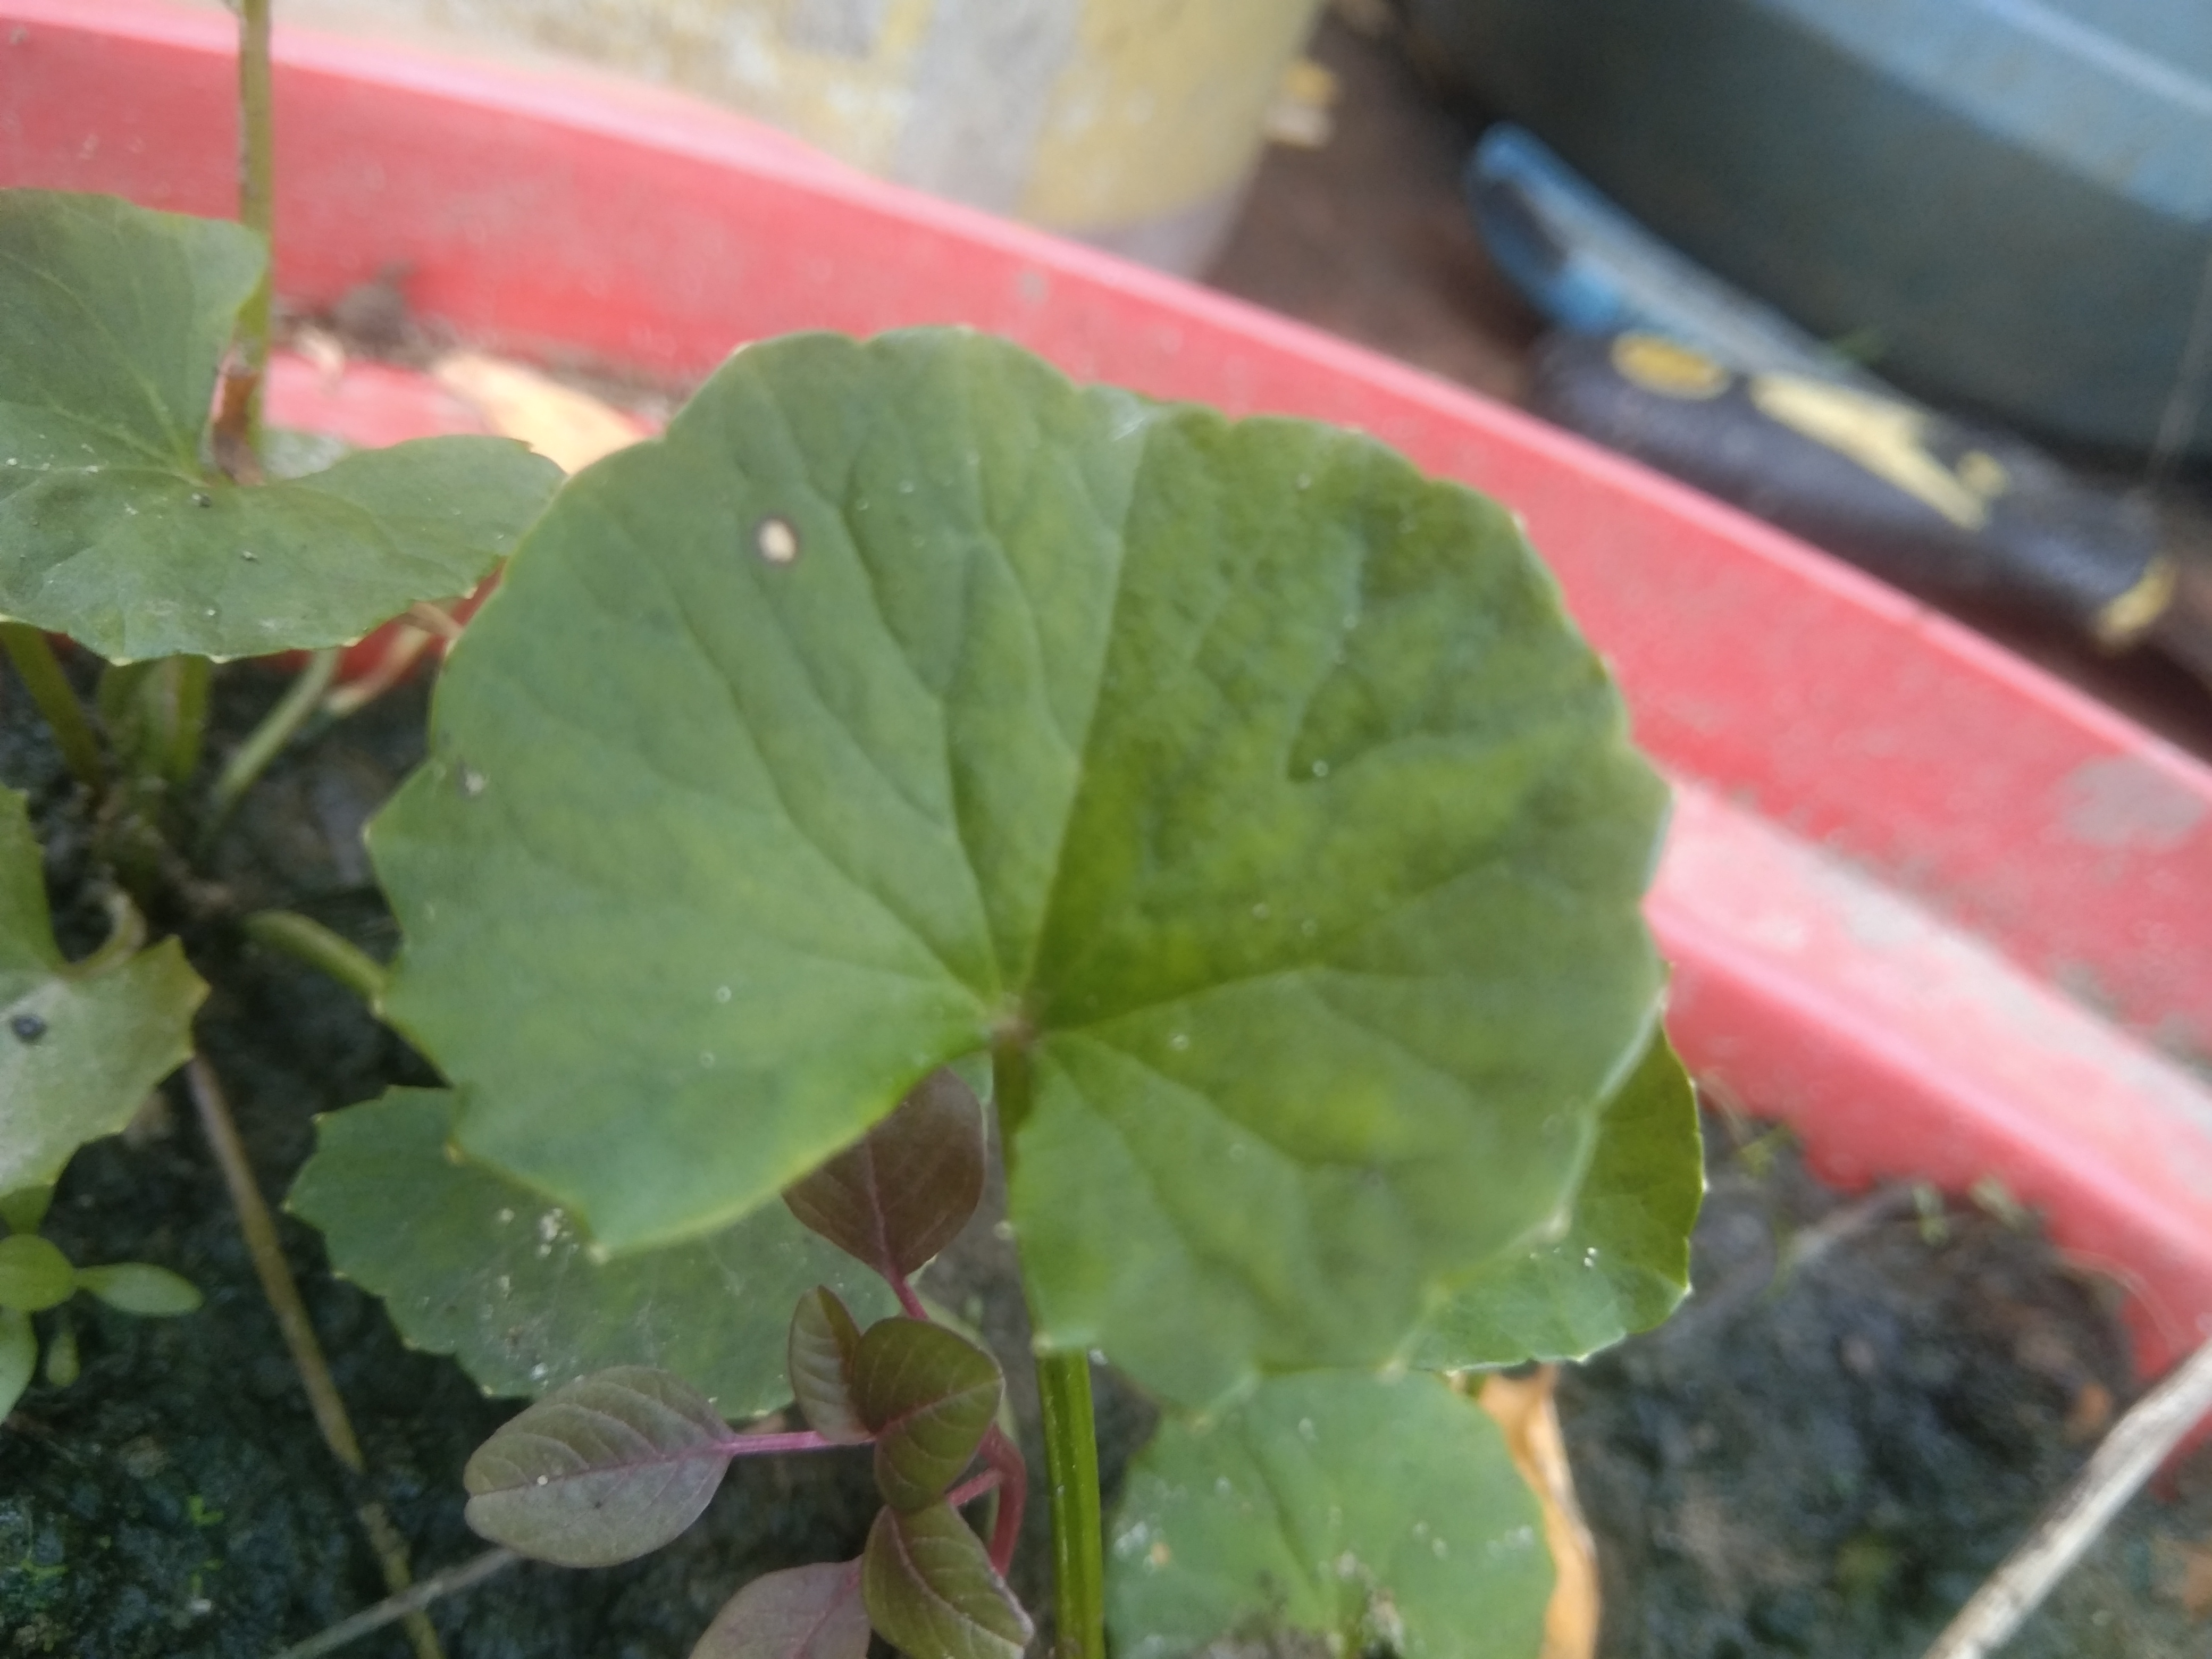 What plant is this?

thankuni
